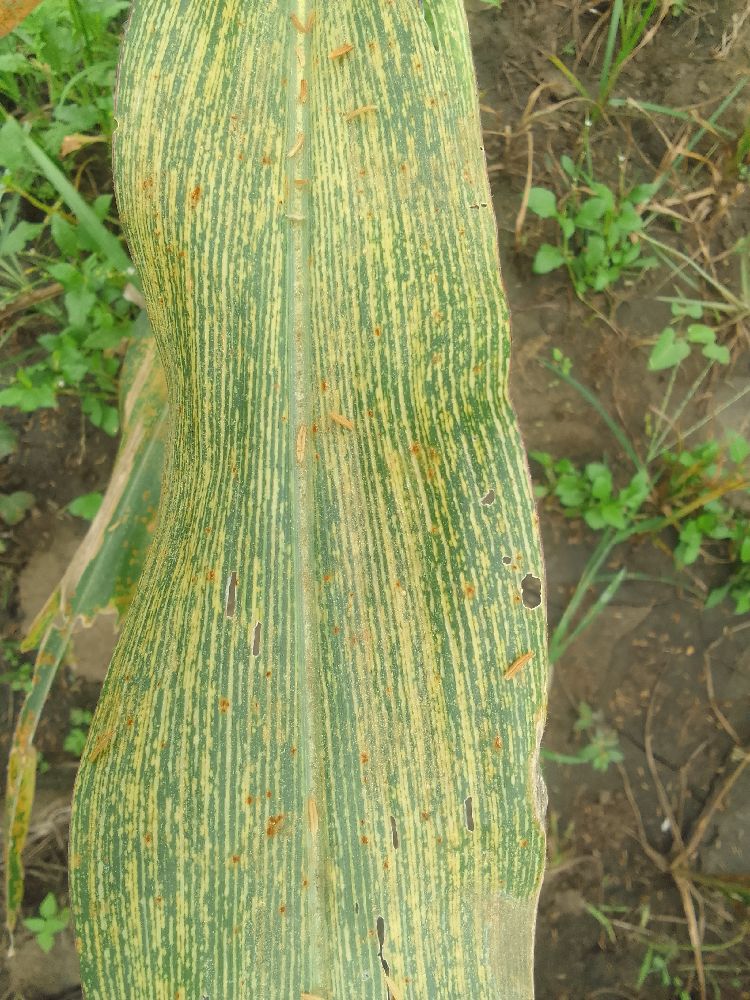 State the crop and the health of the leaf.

maize, maize streak virus
